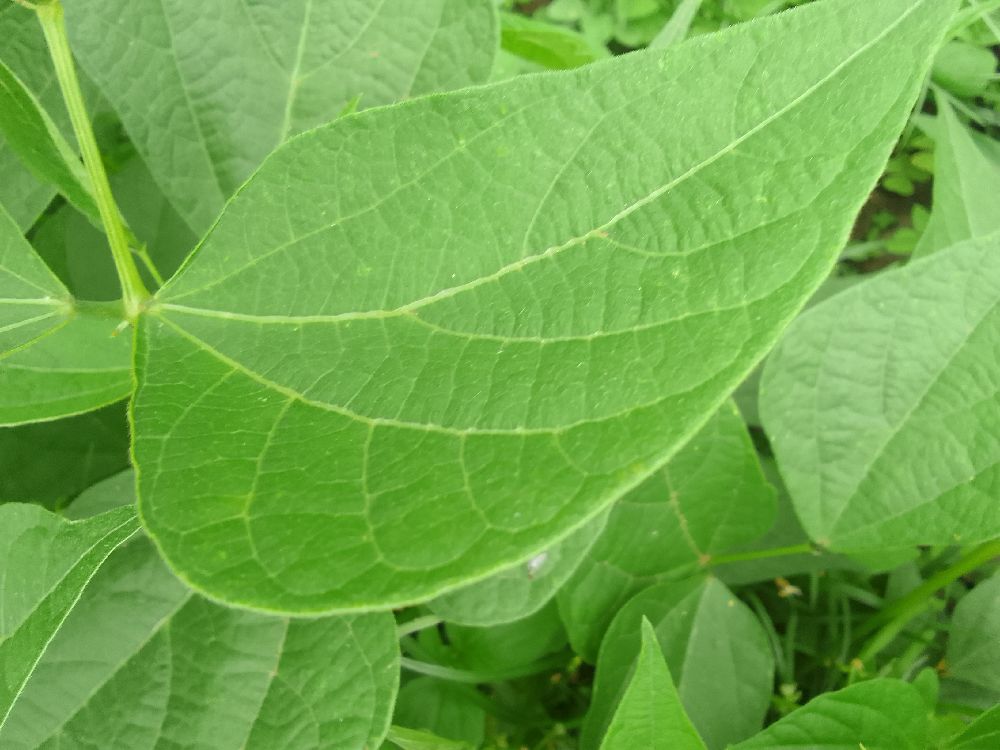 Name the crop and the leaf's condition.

common bean, healthy
